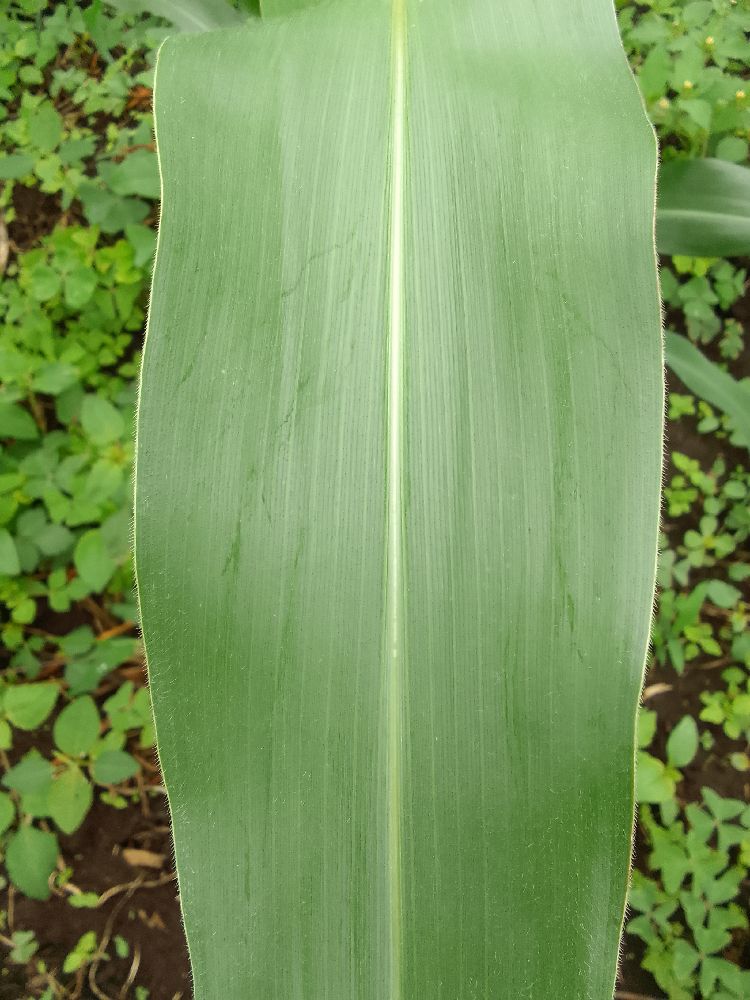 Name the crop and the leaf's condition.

maize, healthy
